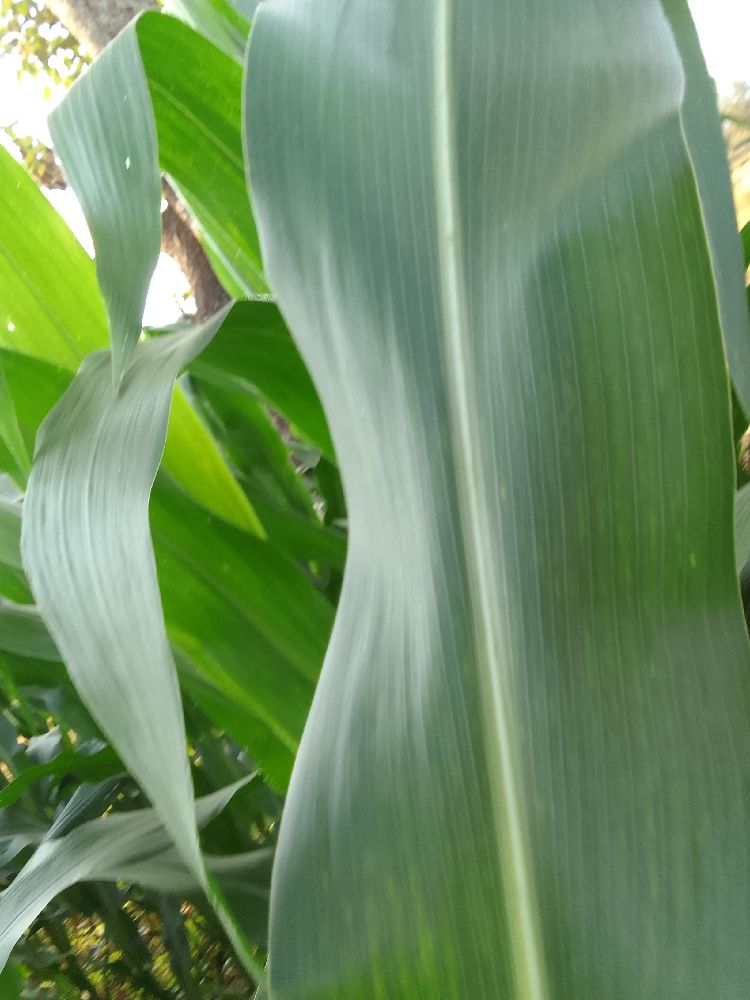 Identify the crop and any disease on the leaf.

maize, healthy
